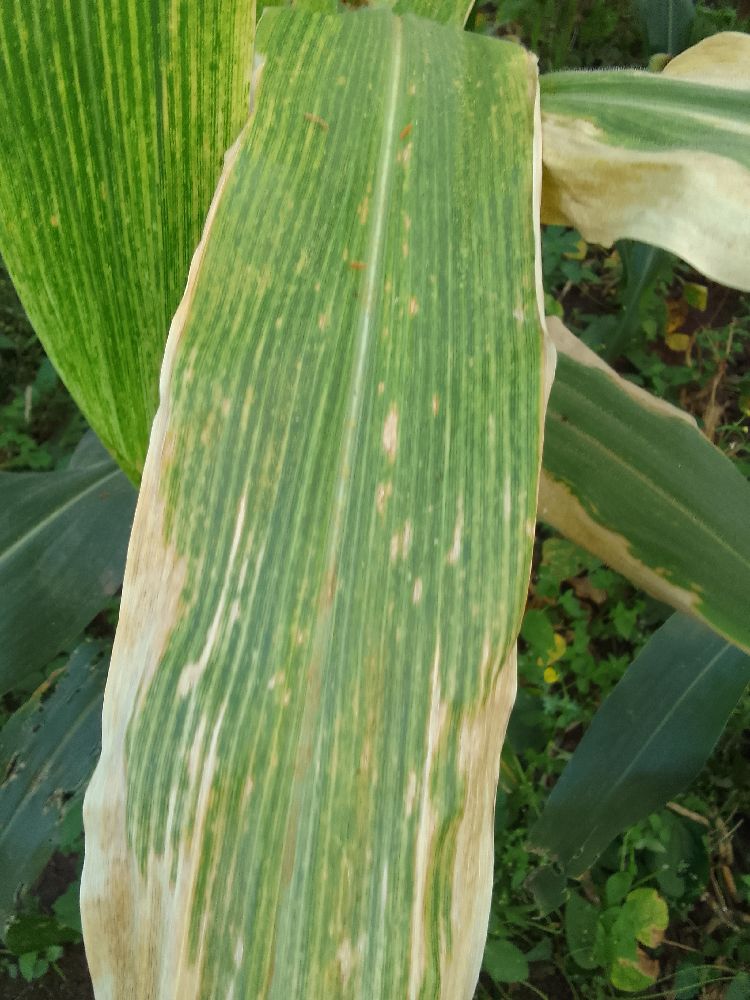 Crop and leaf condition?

maize, maize lethal necrosis
